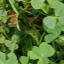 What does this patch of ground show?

unstructured weed
